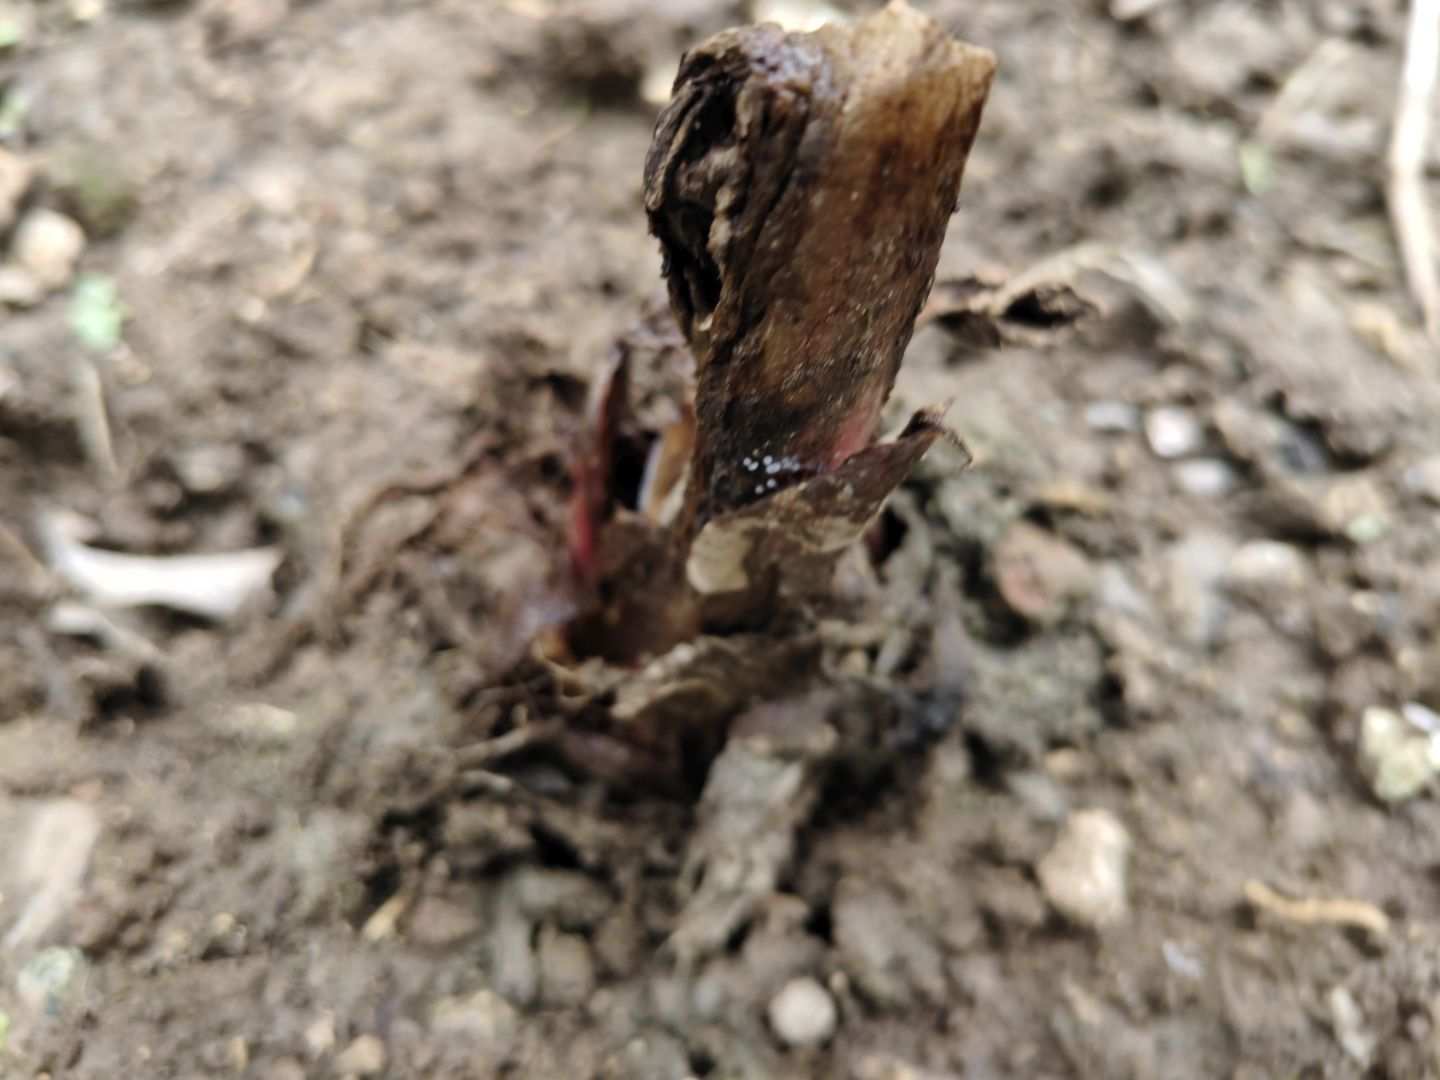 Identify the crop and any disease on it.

taro, root rot
